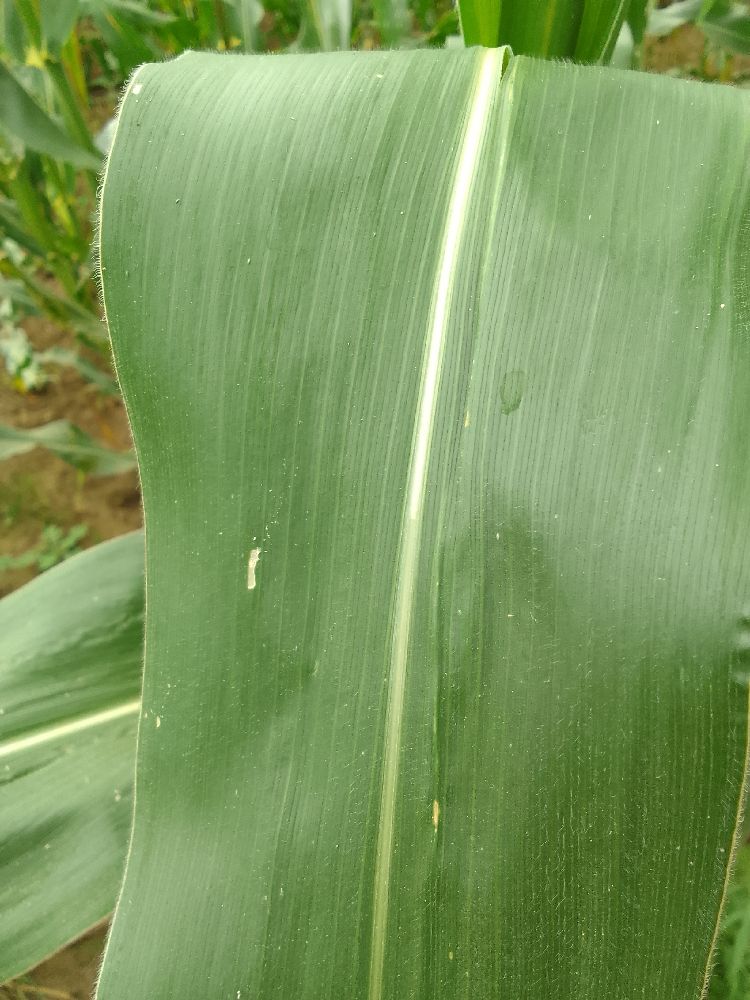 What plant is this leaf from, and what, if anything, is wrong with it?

maize, healthy
